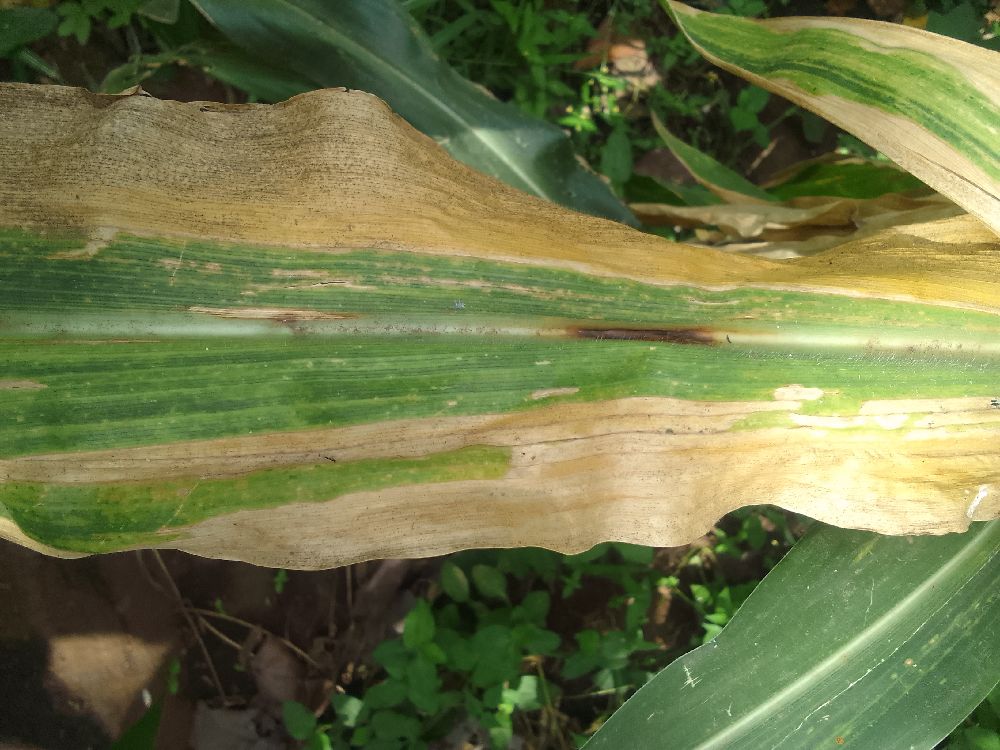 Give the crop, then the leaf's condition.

maize, maize lethal necrosis
